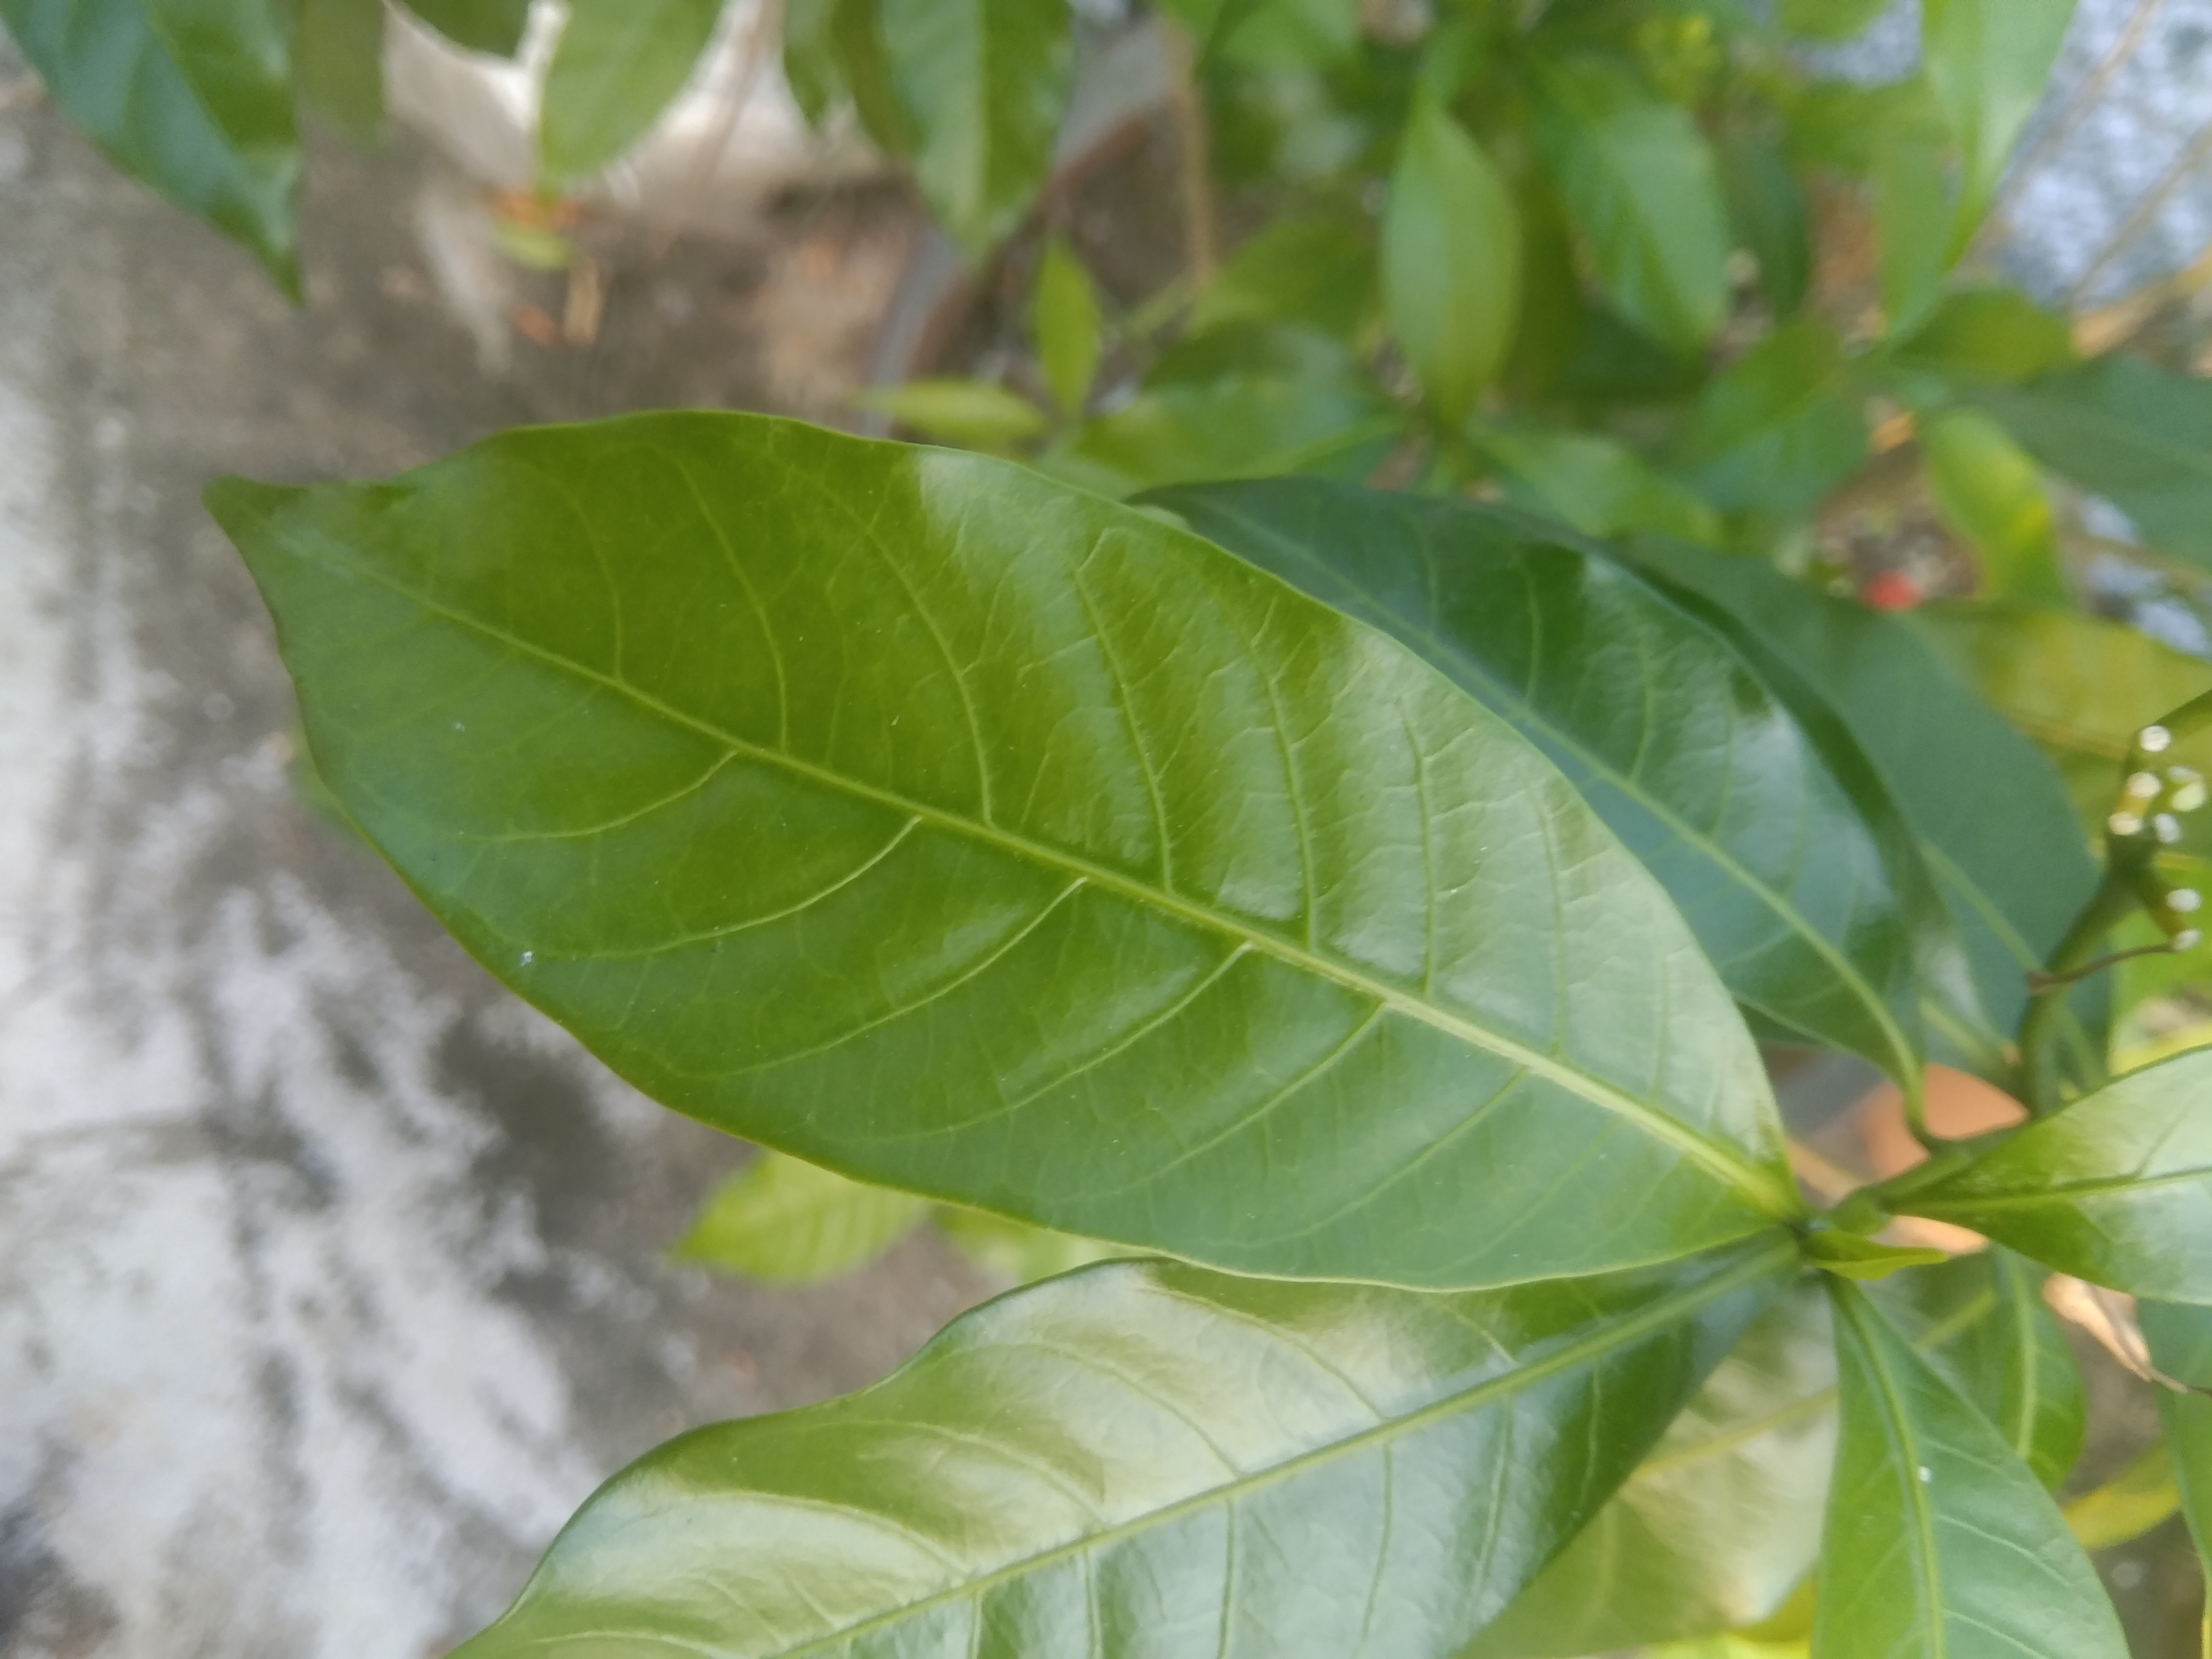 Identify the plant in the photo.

togor
